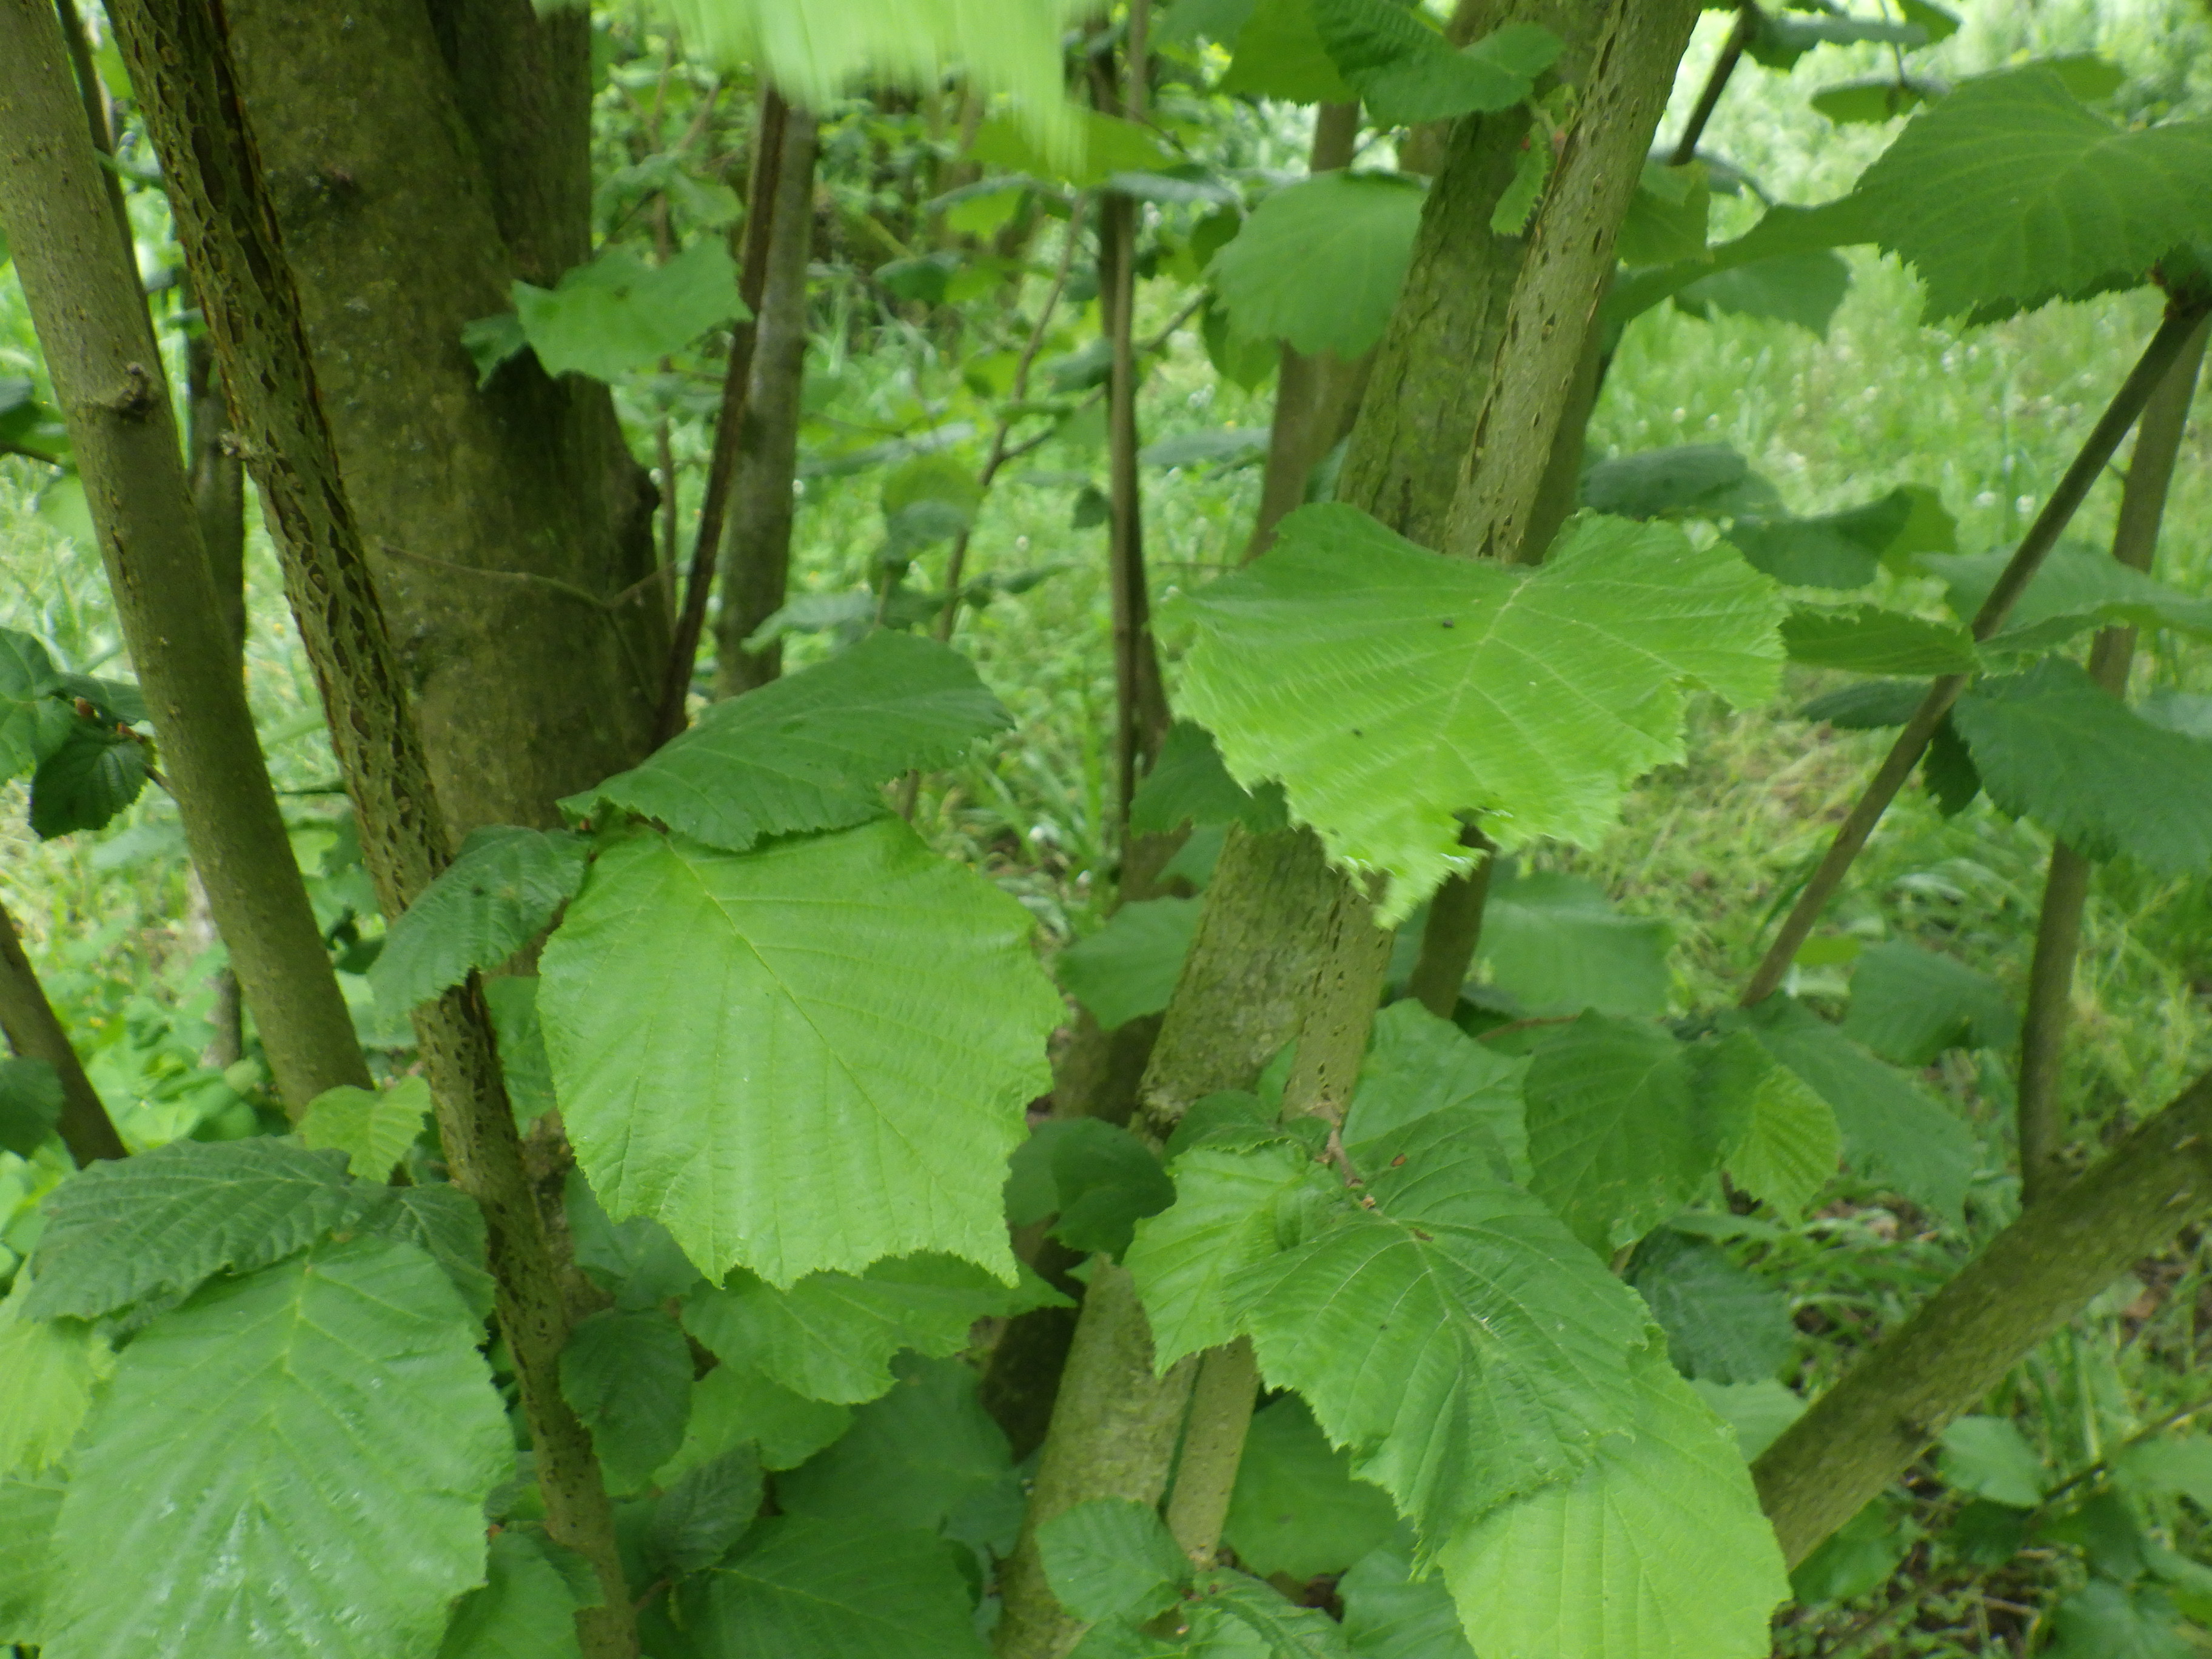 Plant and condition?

hazel, phytophagous
